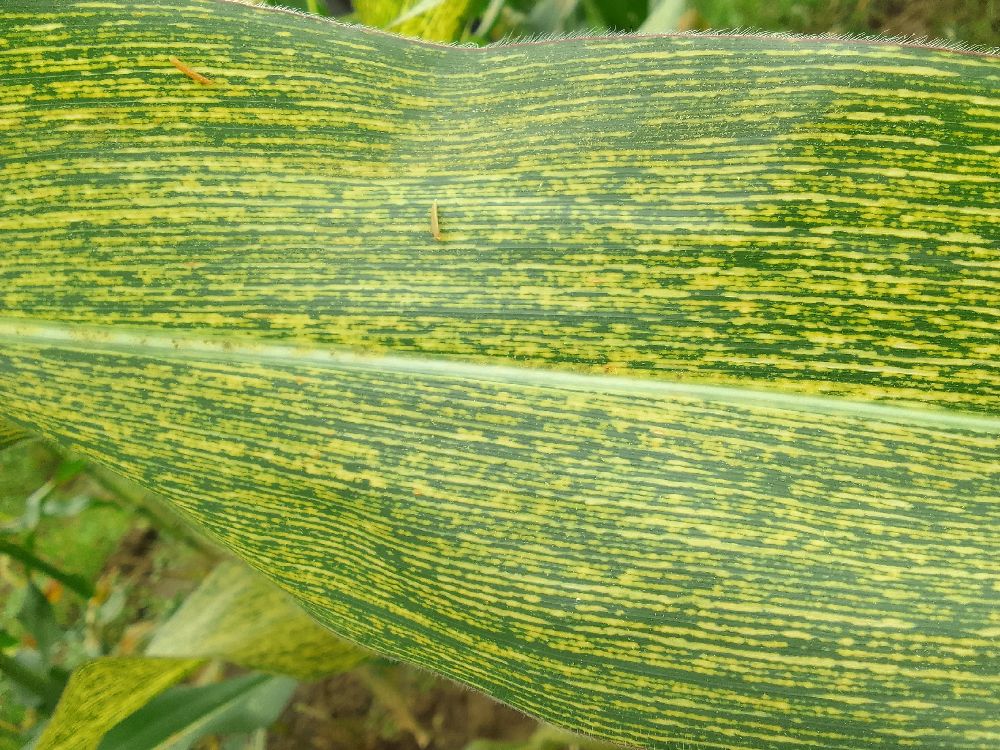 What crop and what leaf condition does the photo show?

maize, maize streak virus
